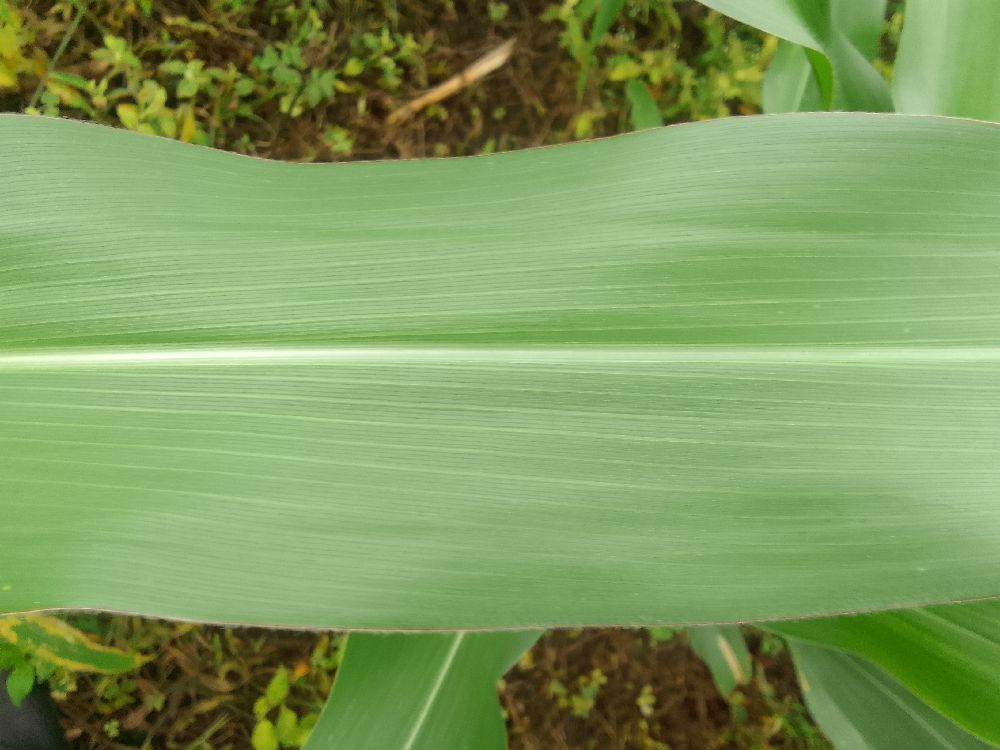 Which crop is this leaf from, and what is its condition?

maize, healthy
